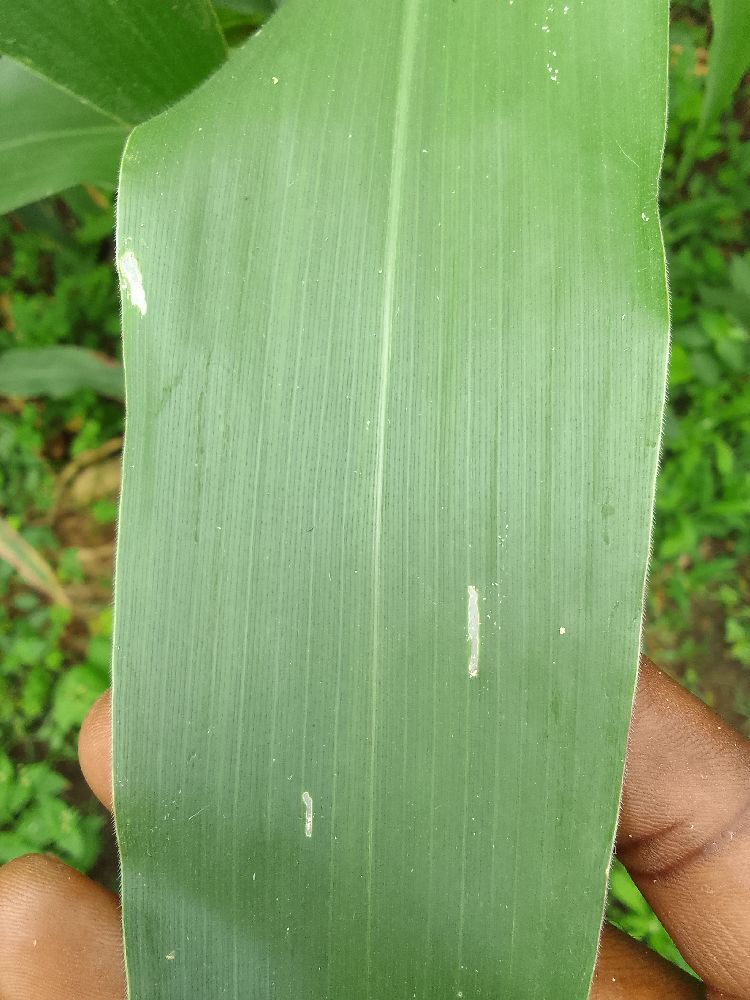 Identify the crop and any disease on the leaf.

maize, healthy
